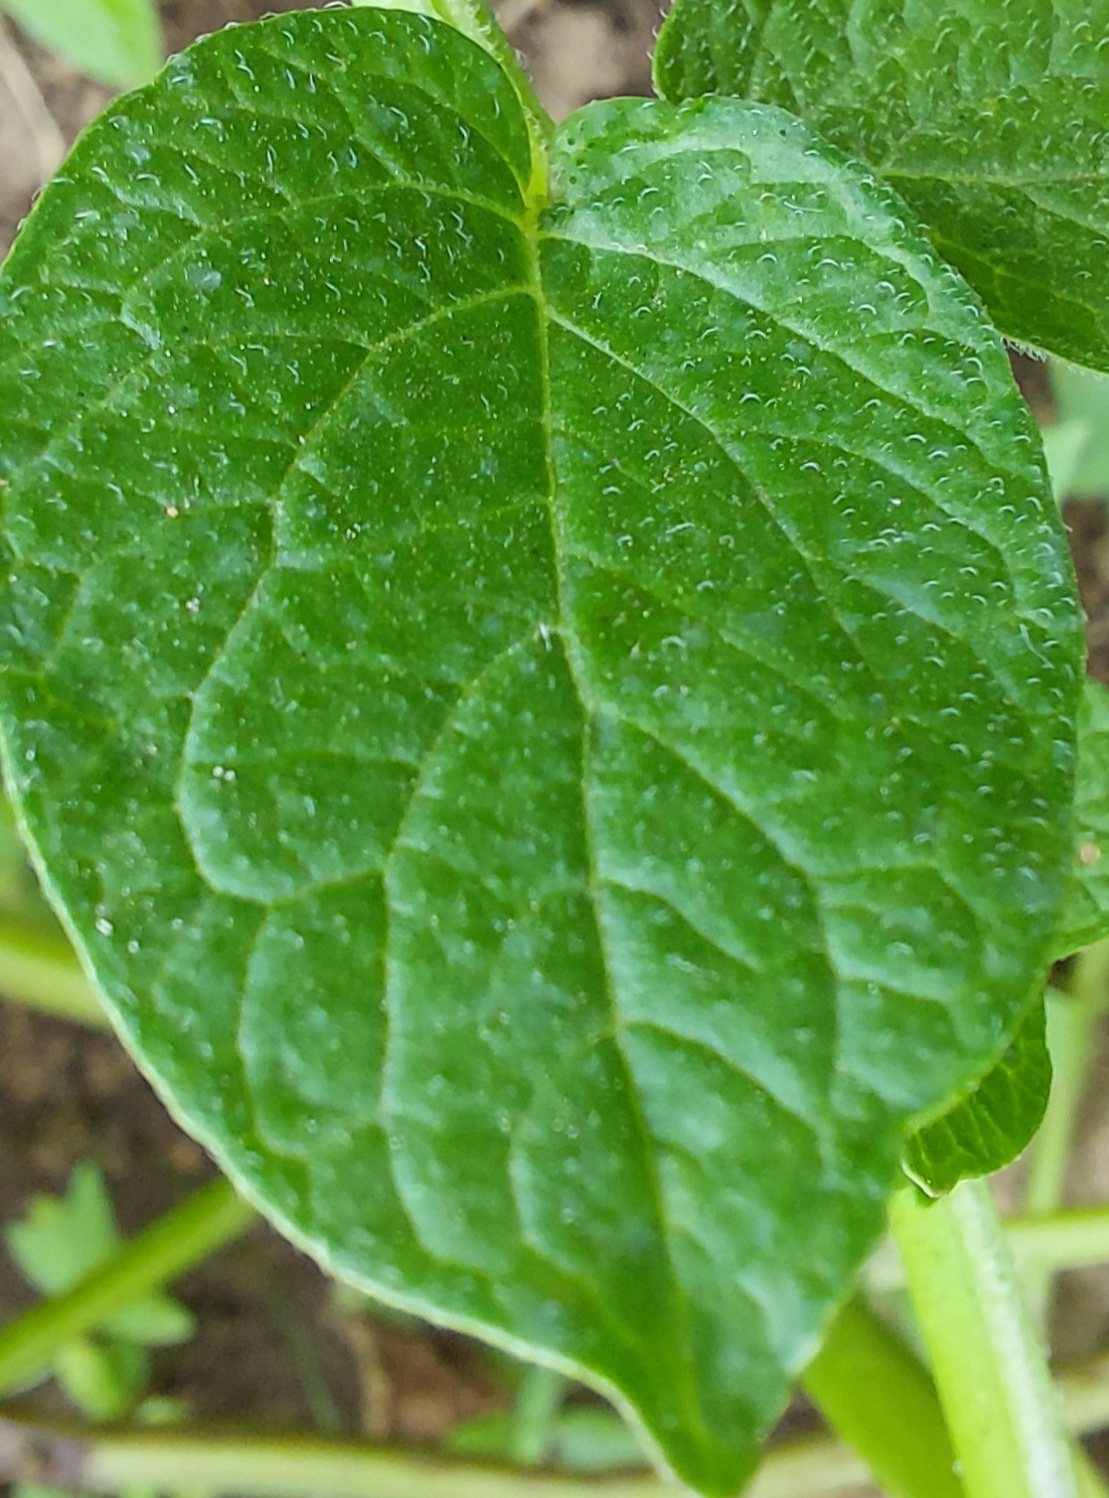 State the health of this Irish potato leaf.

healthy
